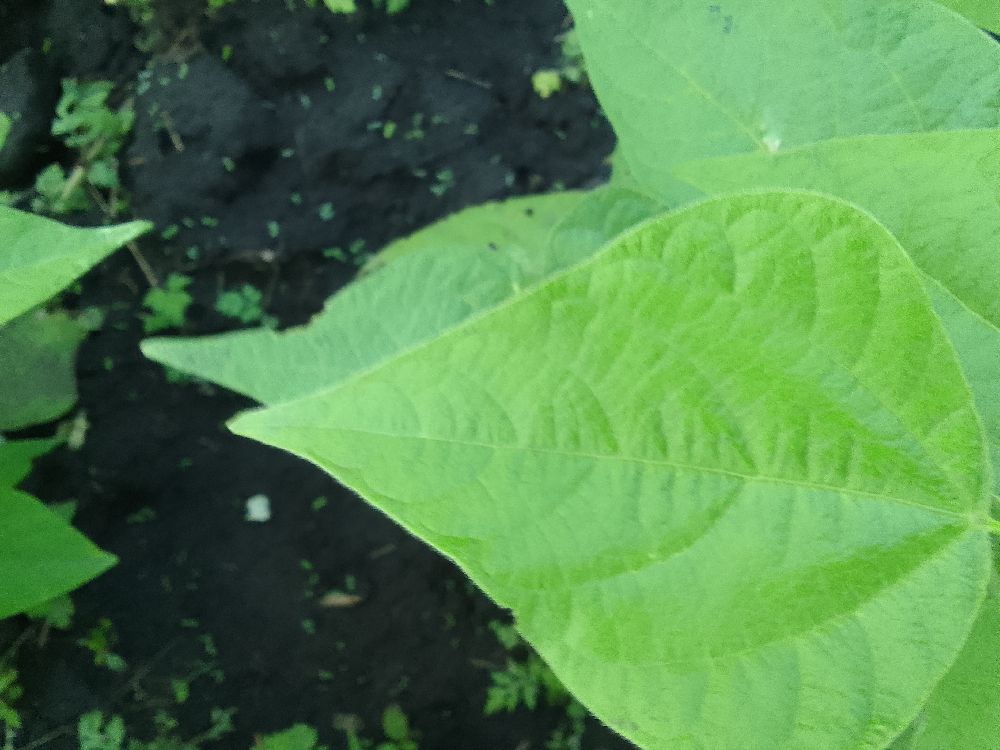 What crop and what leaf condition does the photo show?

common bean, healthy
